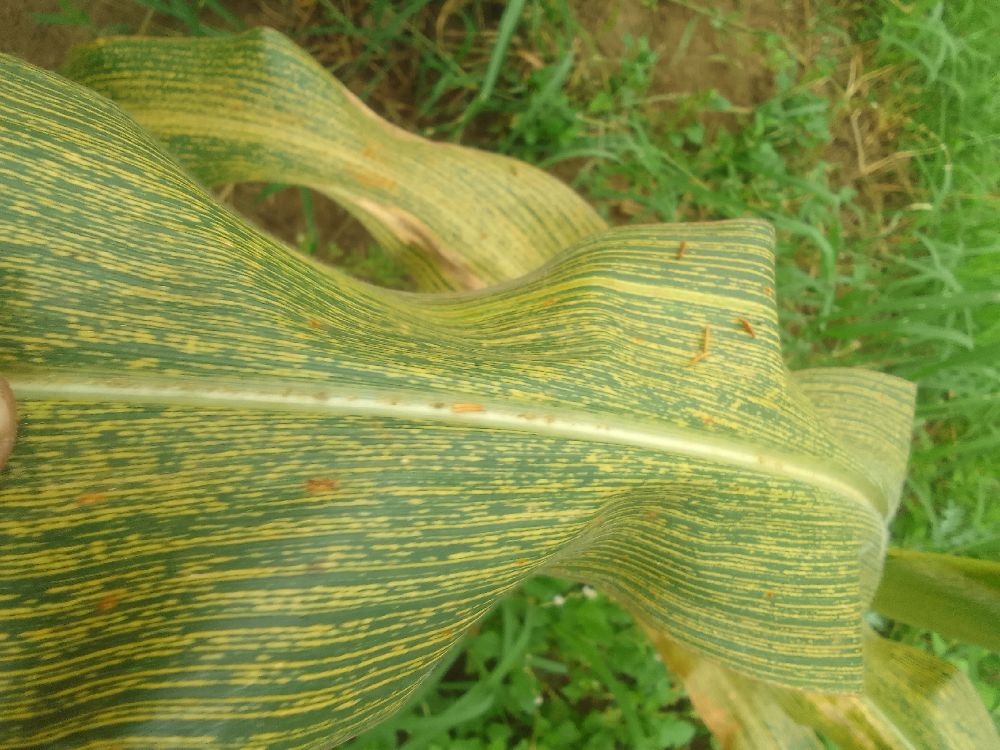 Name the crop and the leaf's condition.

maize, maize streak virus
